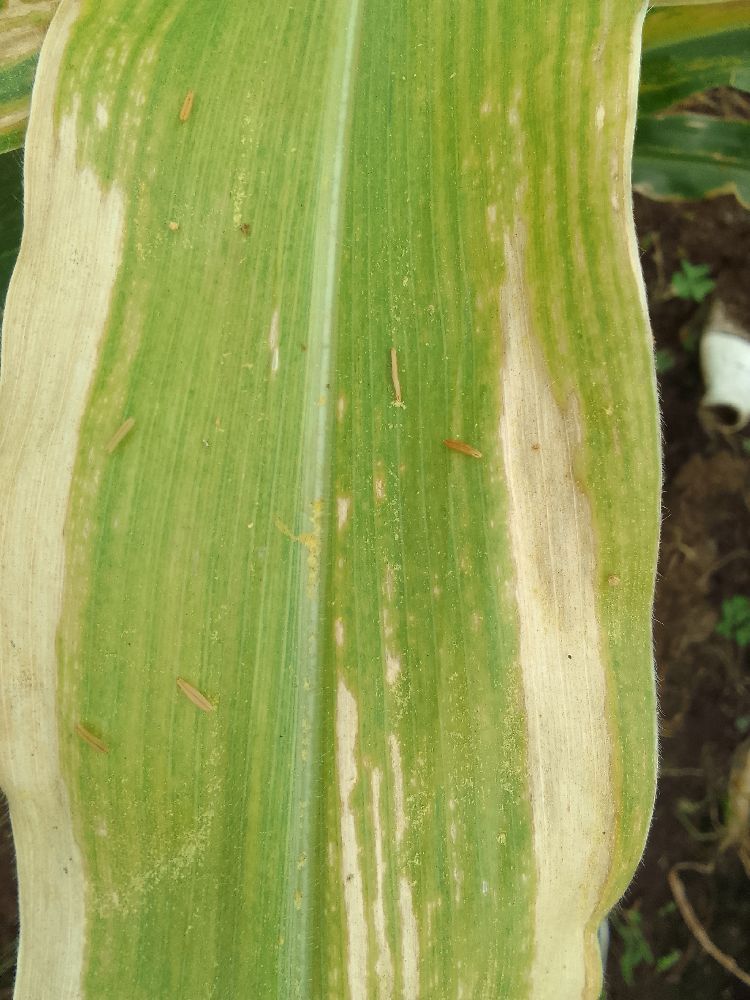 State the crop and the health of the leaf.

maize, maize lethal necrosis
